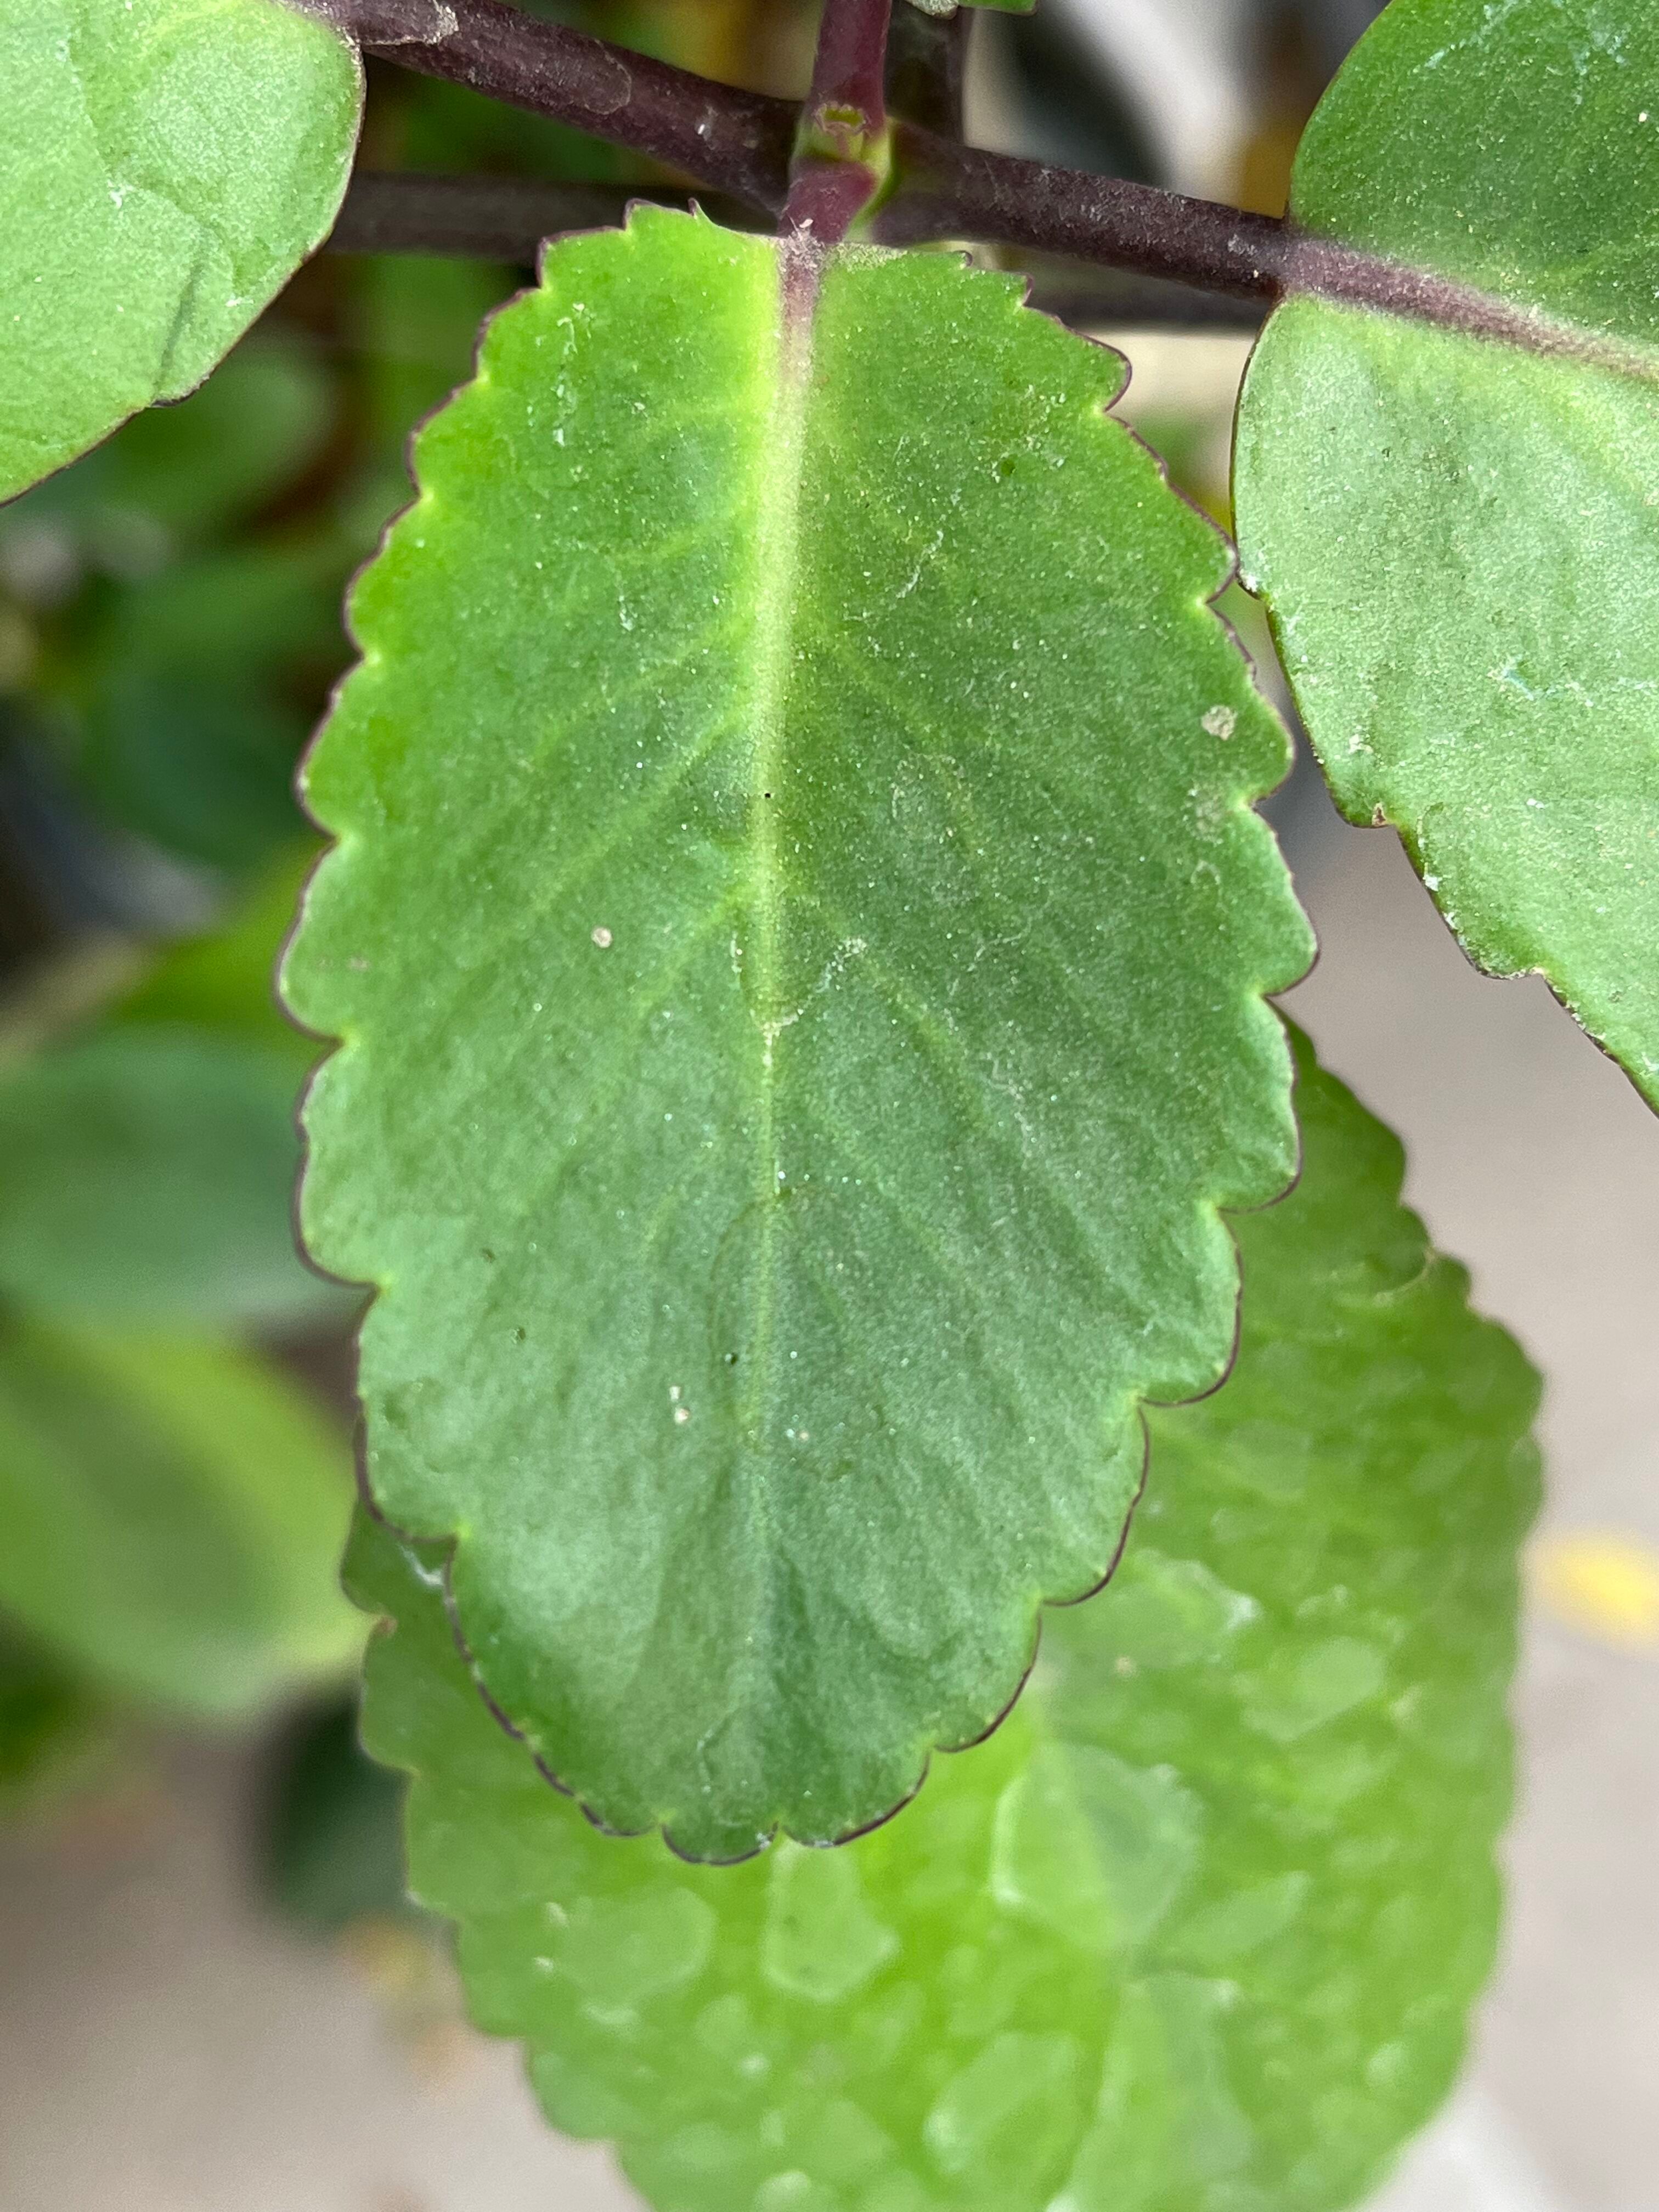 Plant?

pathorkuci
